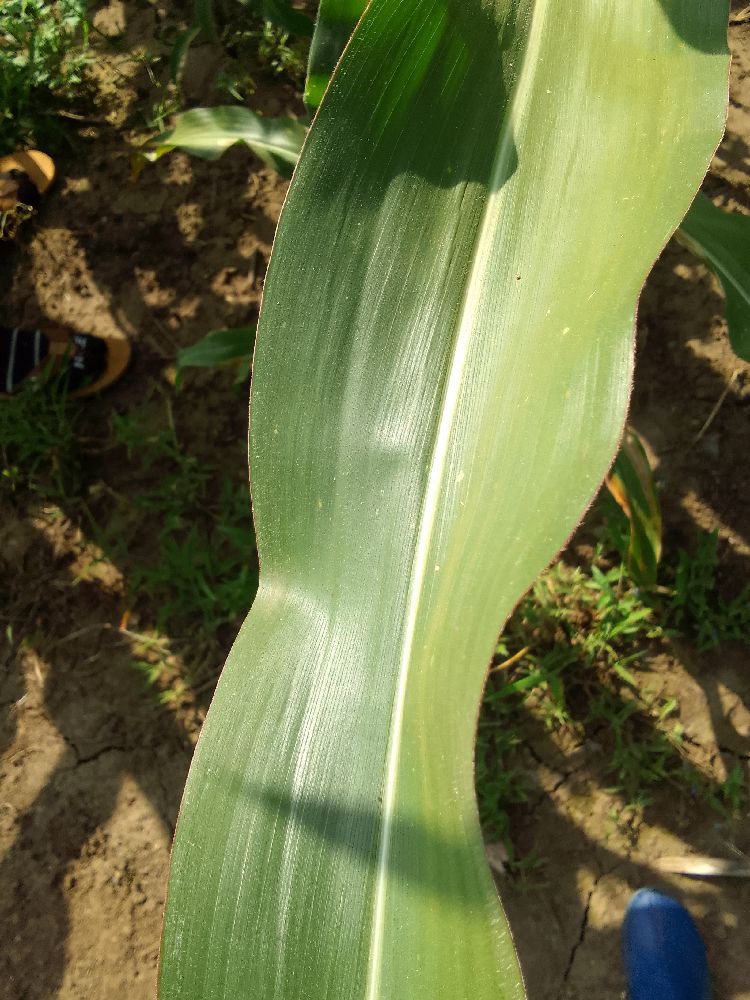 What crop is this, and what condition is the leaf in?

maize, healthy
